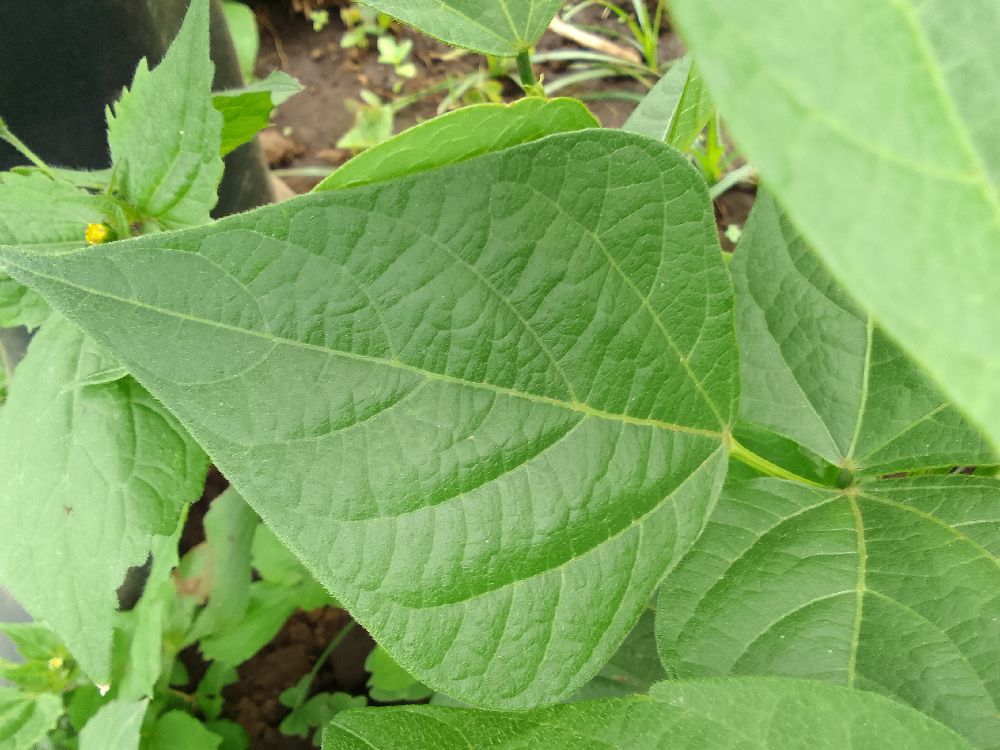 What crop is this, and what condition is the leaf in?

common bean, healthy
